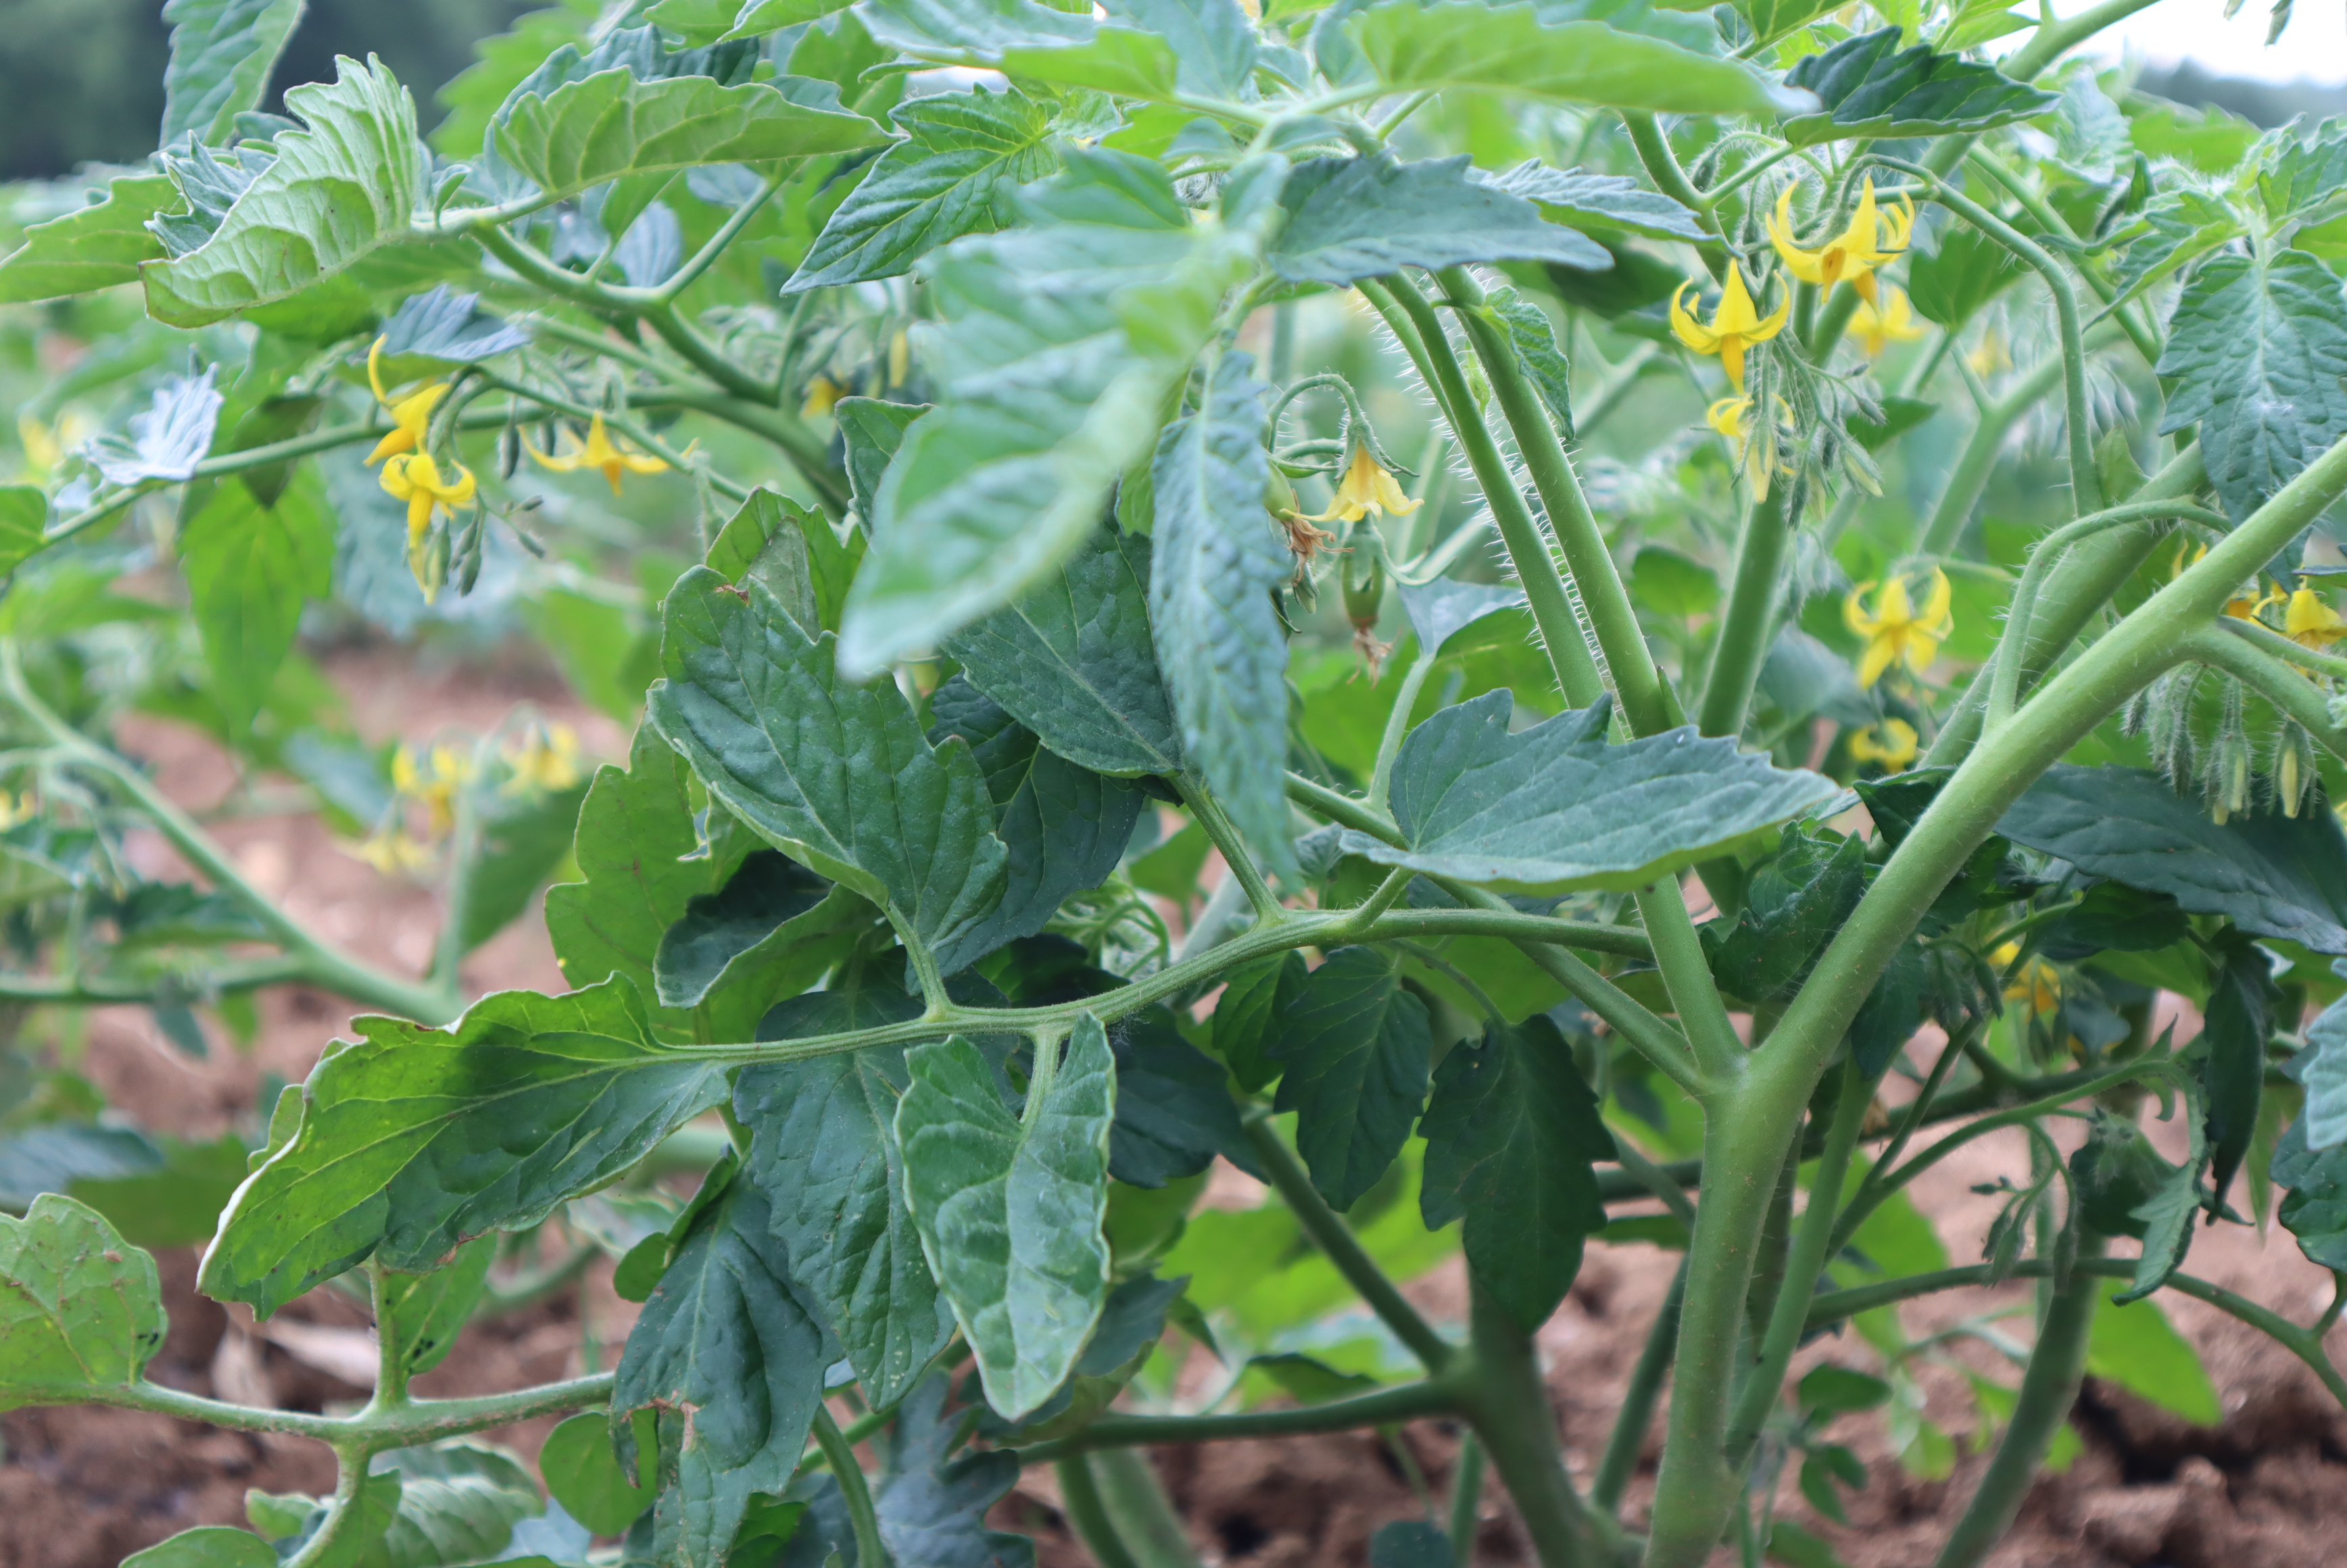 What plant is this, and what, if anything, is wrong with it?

tomato, mechanical damage
